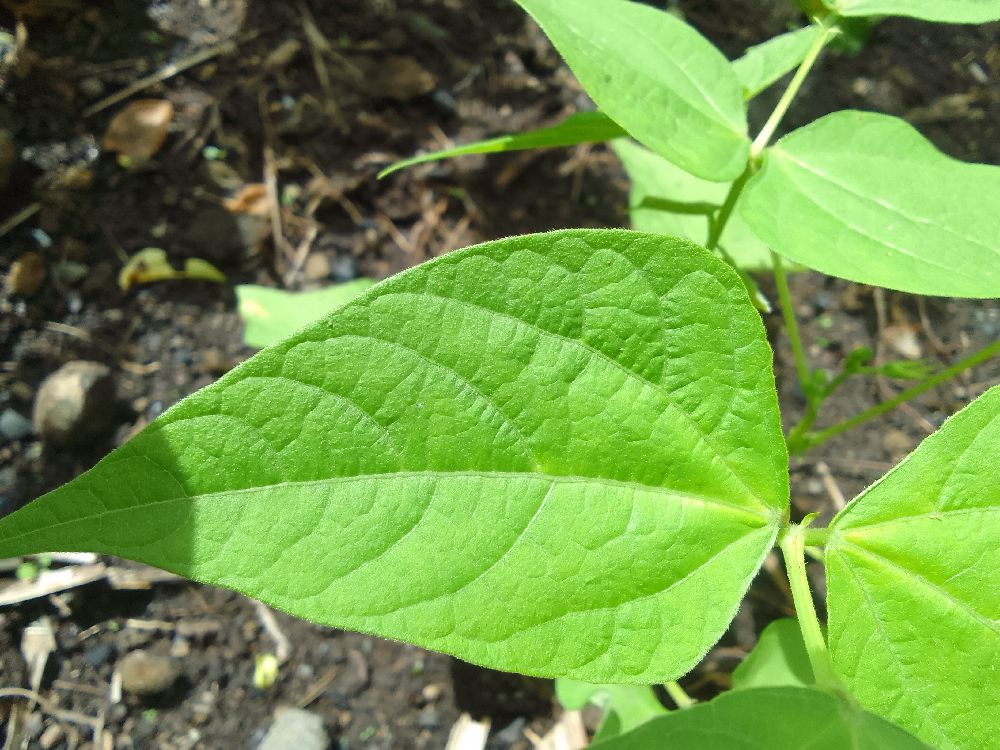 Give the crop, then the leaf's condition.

common bean, healthy
